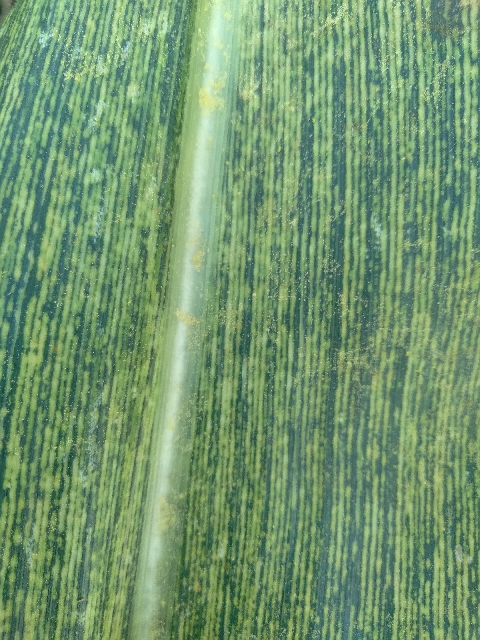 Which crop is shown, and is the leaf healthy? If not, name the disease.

maize, maize streak virus
